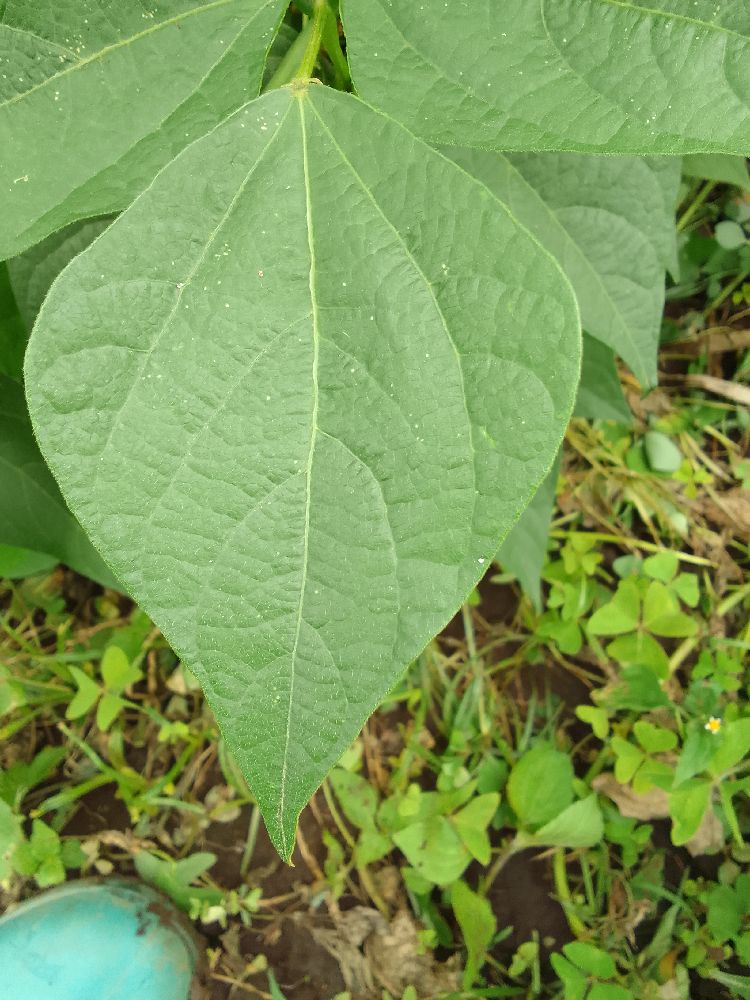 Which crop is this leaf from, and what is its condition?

common bean, healthy
